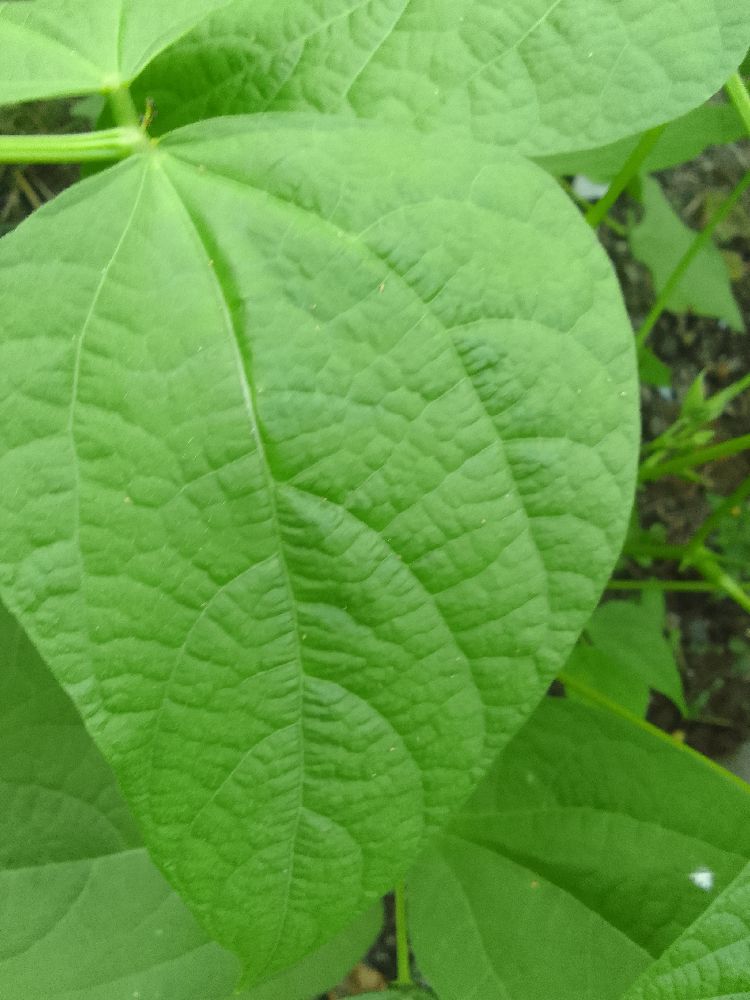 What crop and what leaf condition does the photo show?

common bean, healthy
